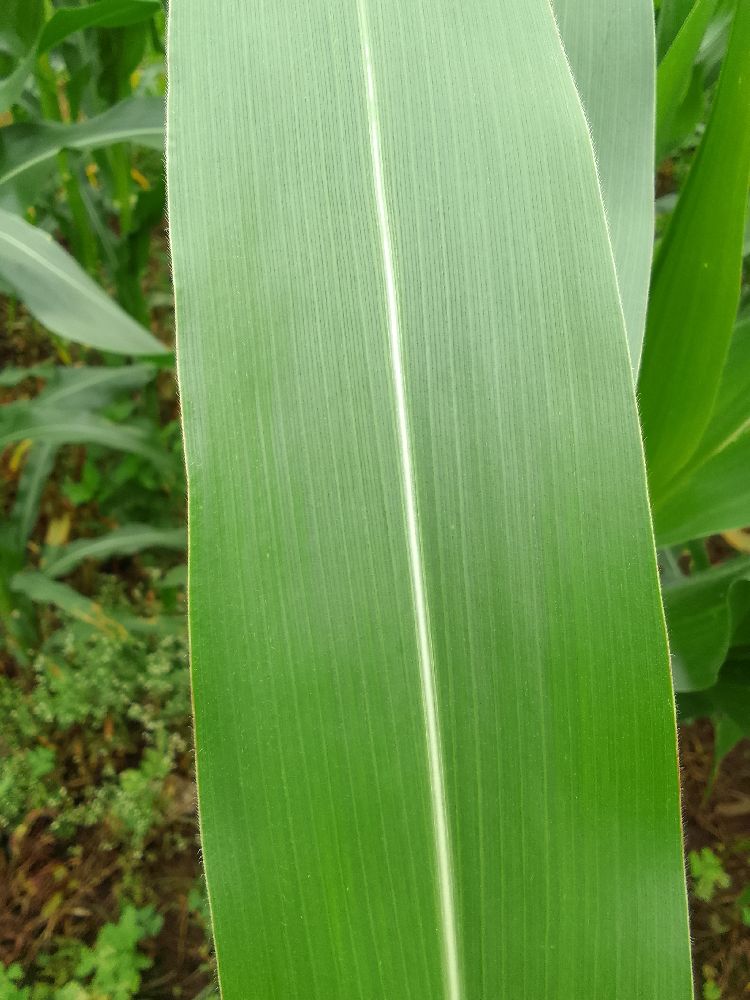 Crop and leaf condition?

maize, healthy
